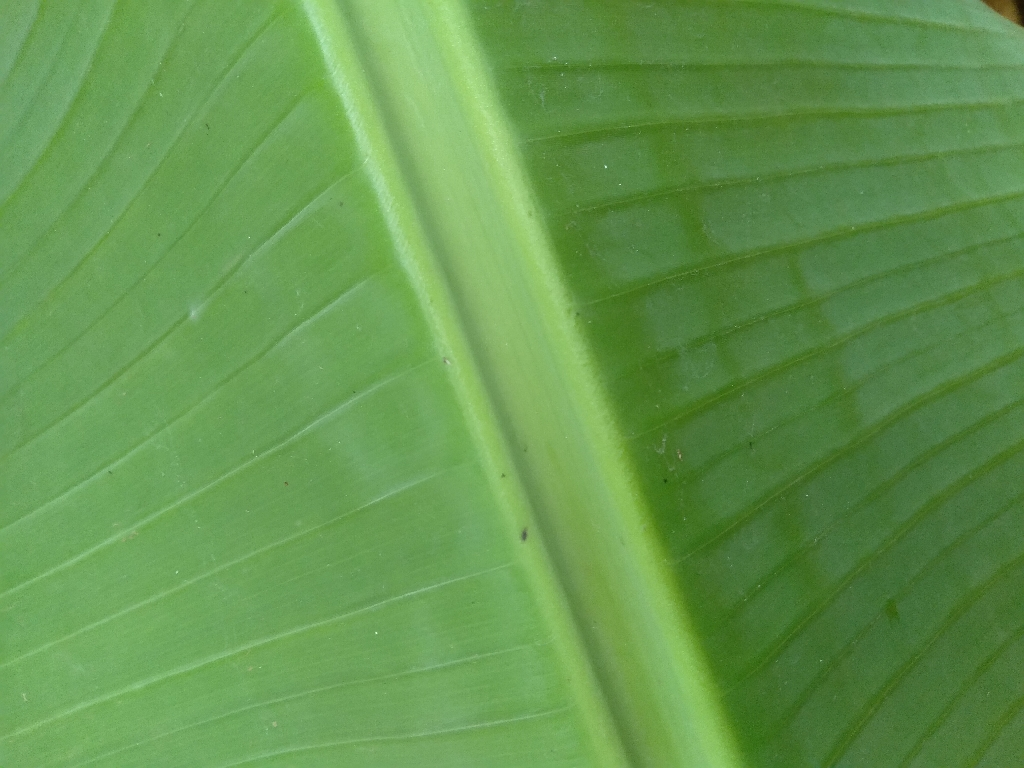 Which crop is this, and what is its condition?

banana, healthy
